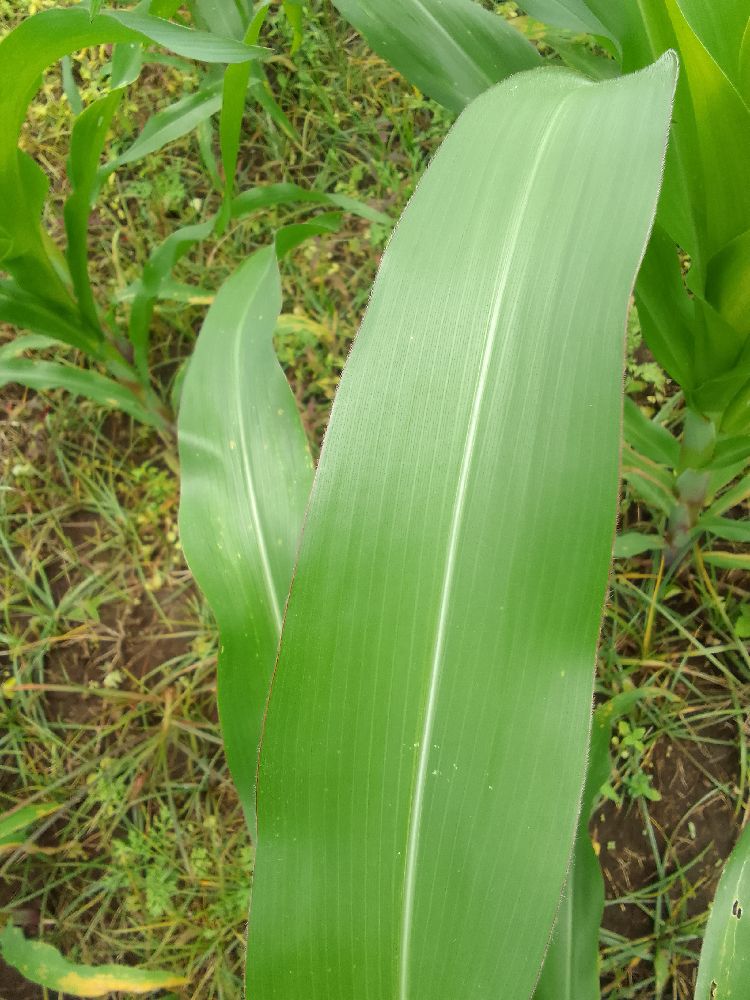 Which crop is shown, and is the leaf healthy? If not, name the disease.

maize, healthy
